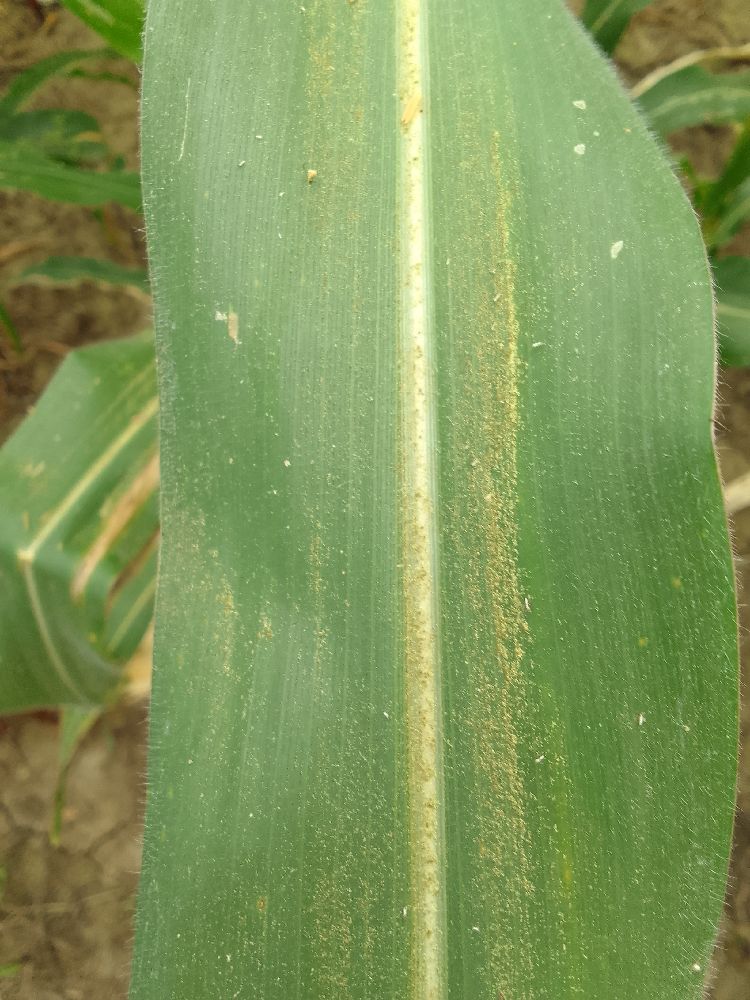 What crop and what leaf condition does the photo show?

maize, healthy
